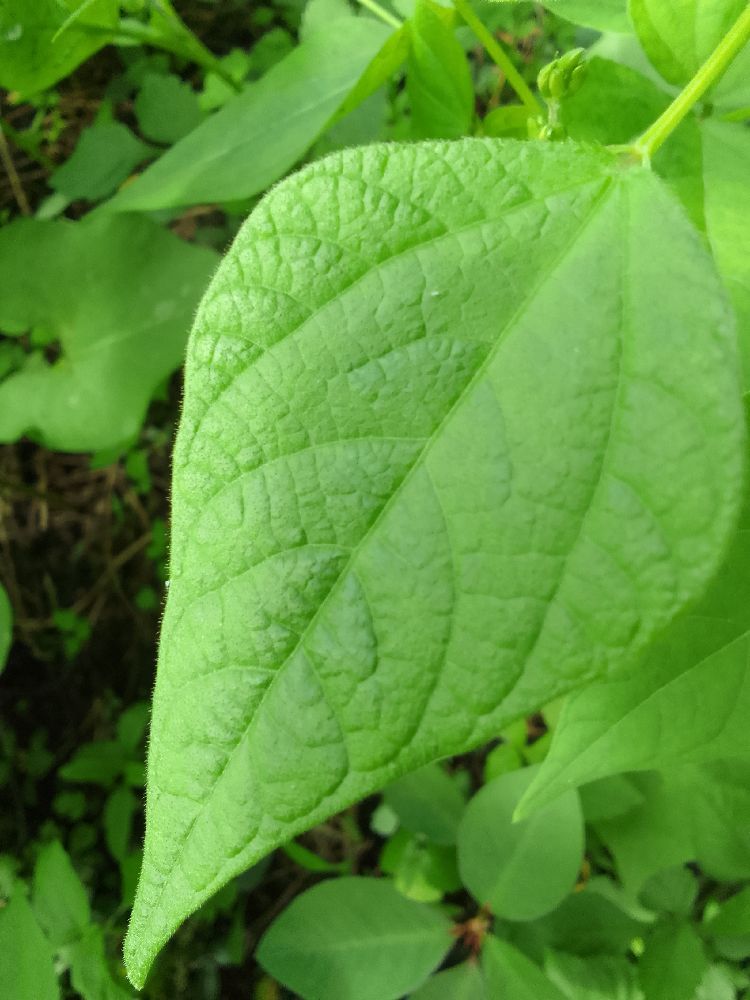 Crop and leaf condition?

common bean, healthy
